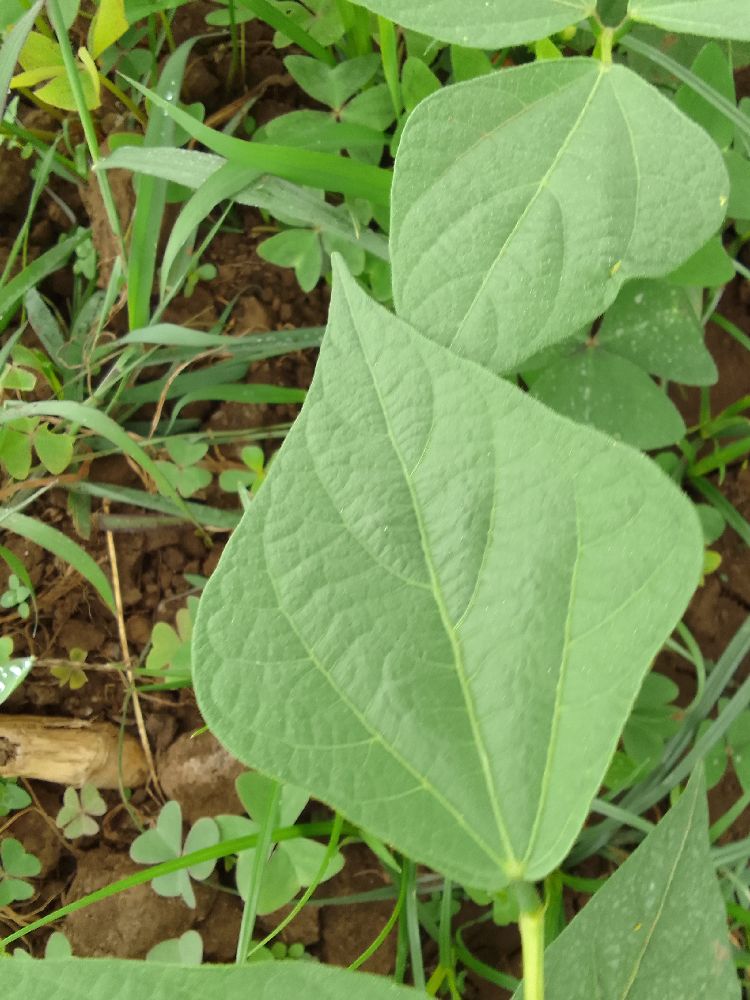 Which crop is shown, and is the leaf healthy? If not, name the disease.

common bean, healthy
